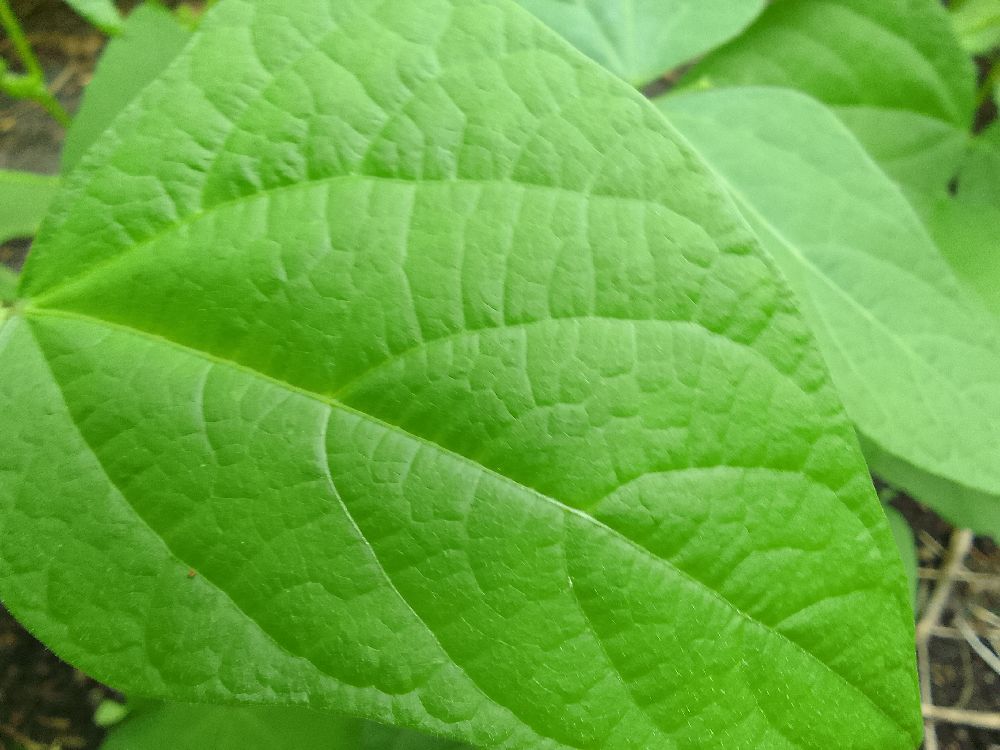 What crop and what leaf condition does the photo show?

common bean, healthy
